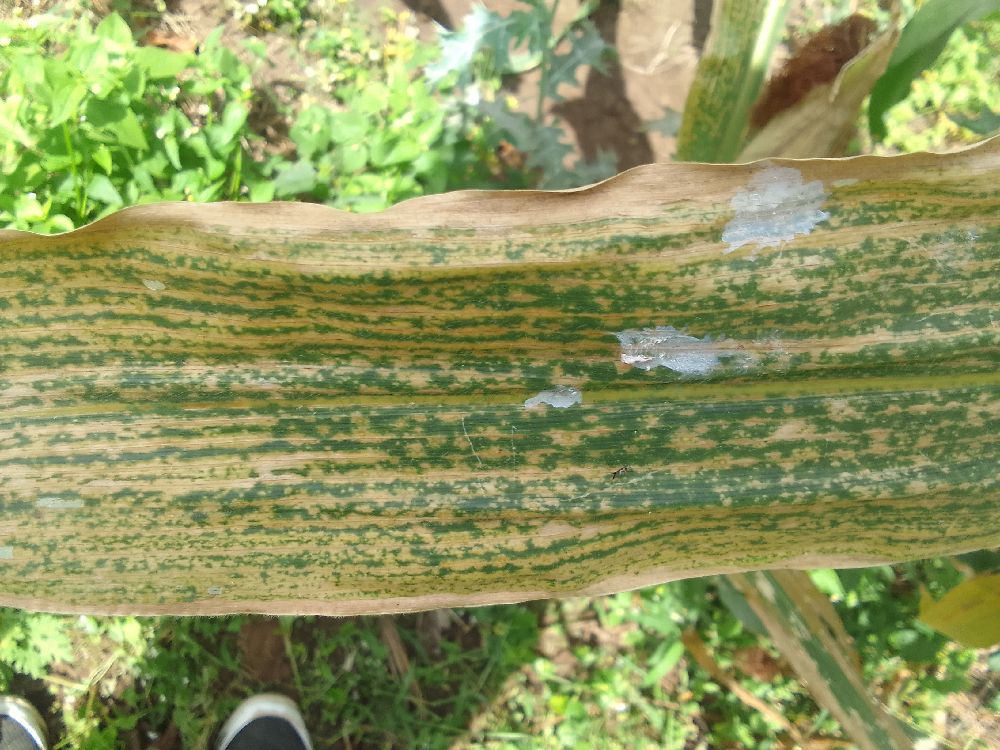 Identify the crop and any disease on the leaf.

maize, maize lethal necrosis
